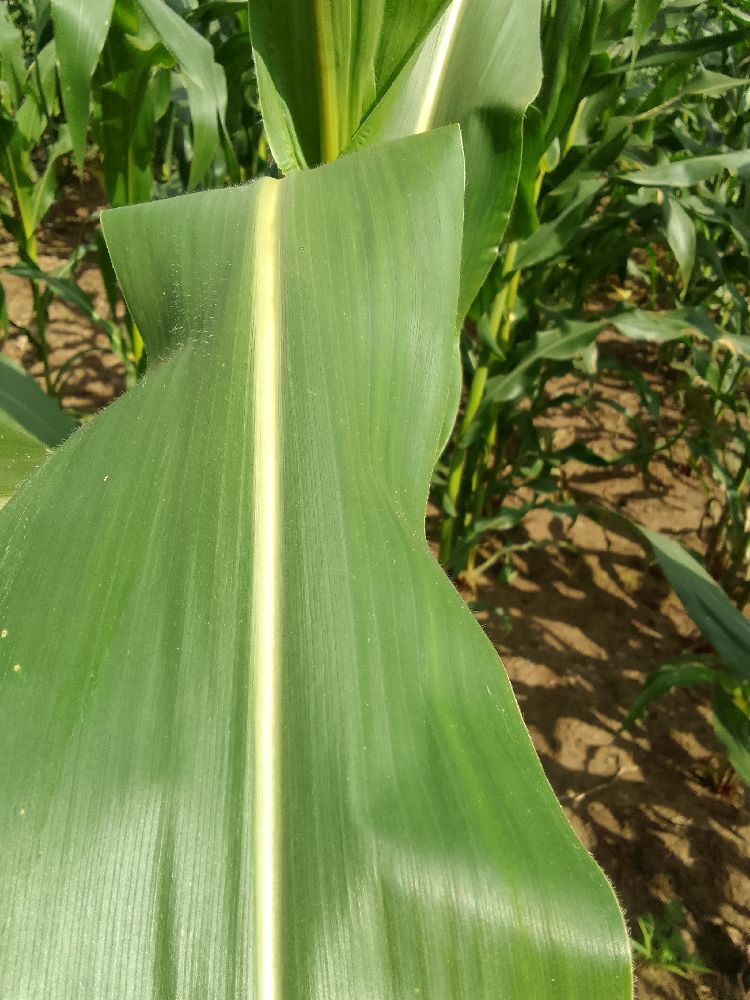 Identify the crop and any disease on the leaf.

maize, healthy
